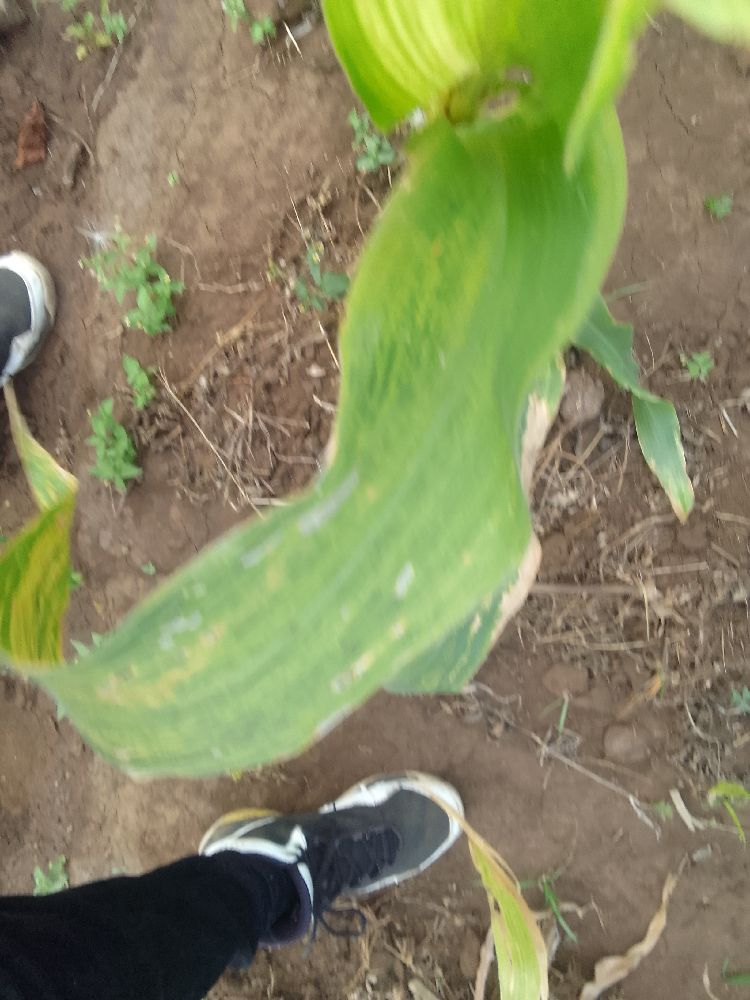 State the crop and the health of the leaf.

maize, maize lethal necrosis
